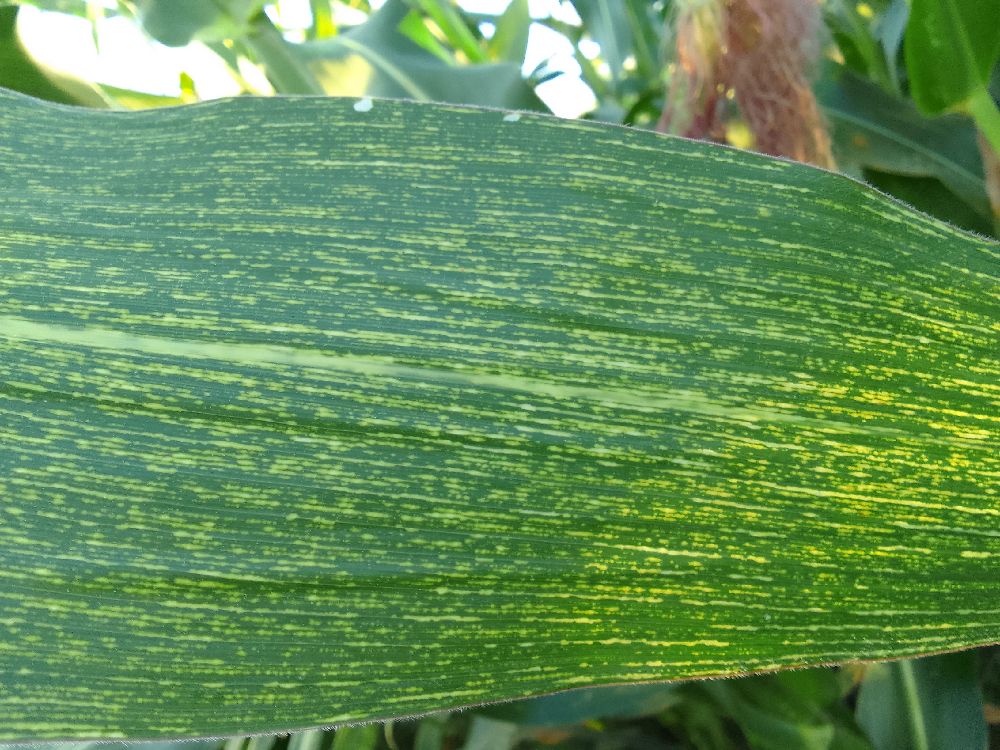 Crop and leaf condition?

maize, maize streak virus
